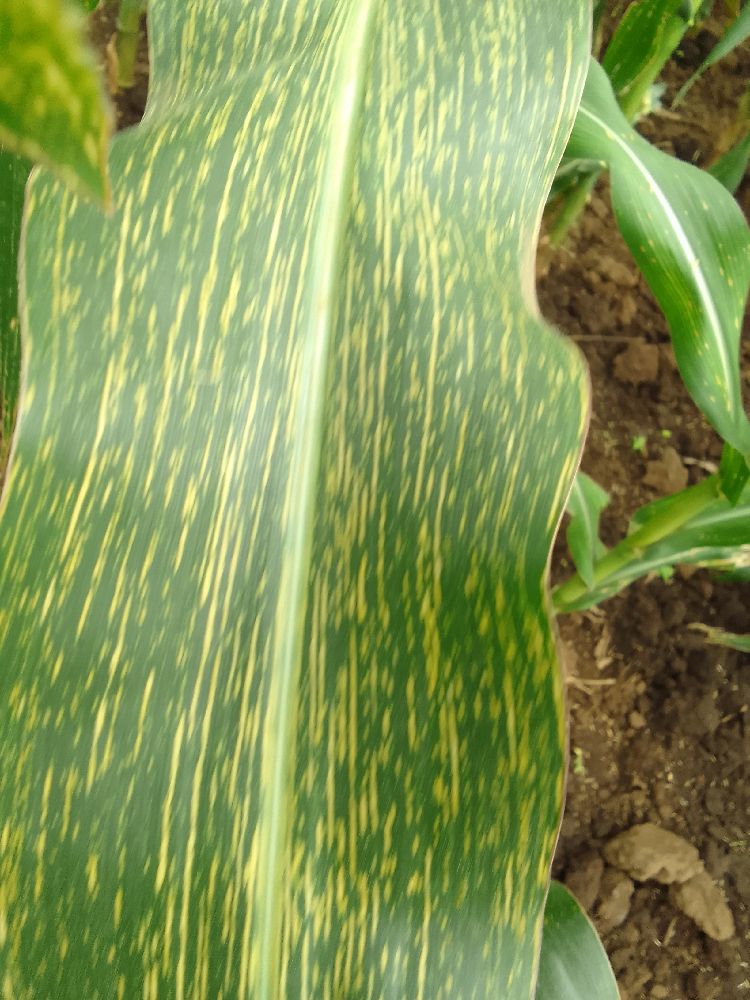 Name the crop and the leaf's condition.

maize, maize streak virus
